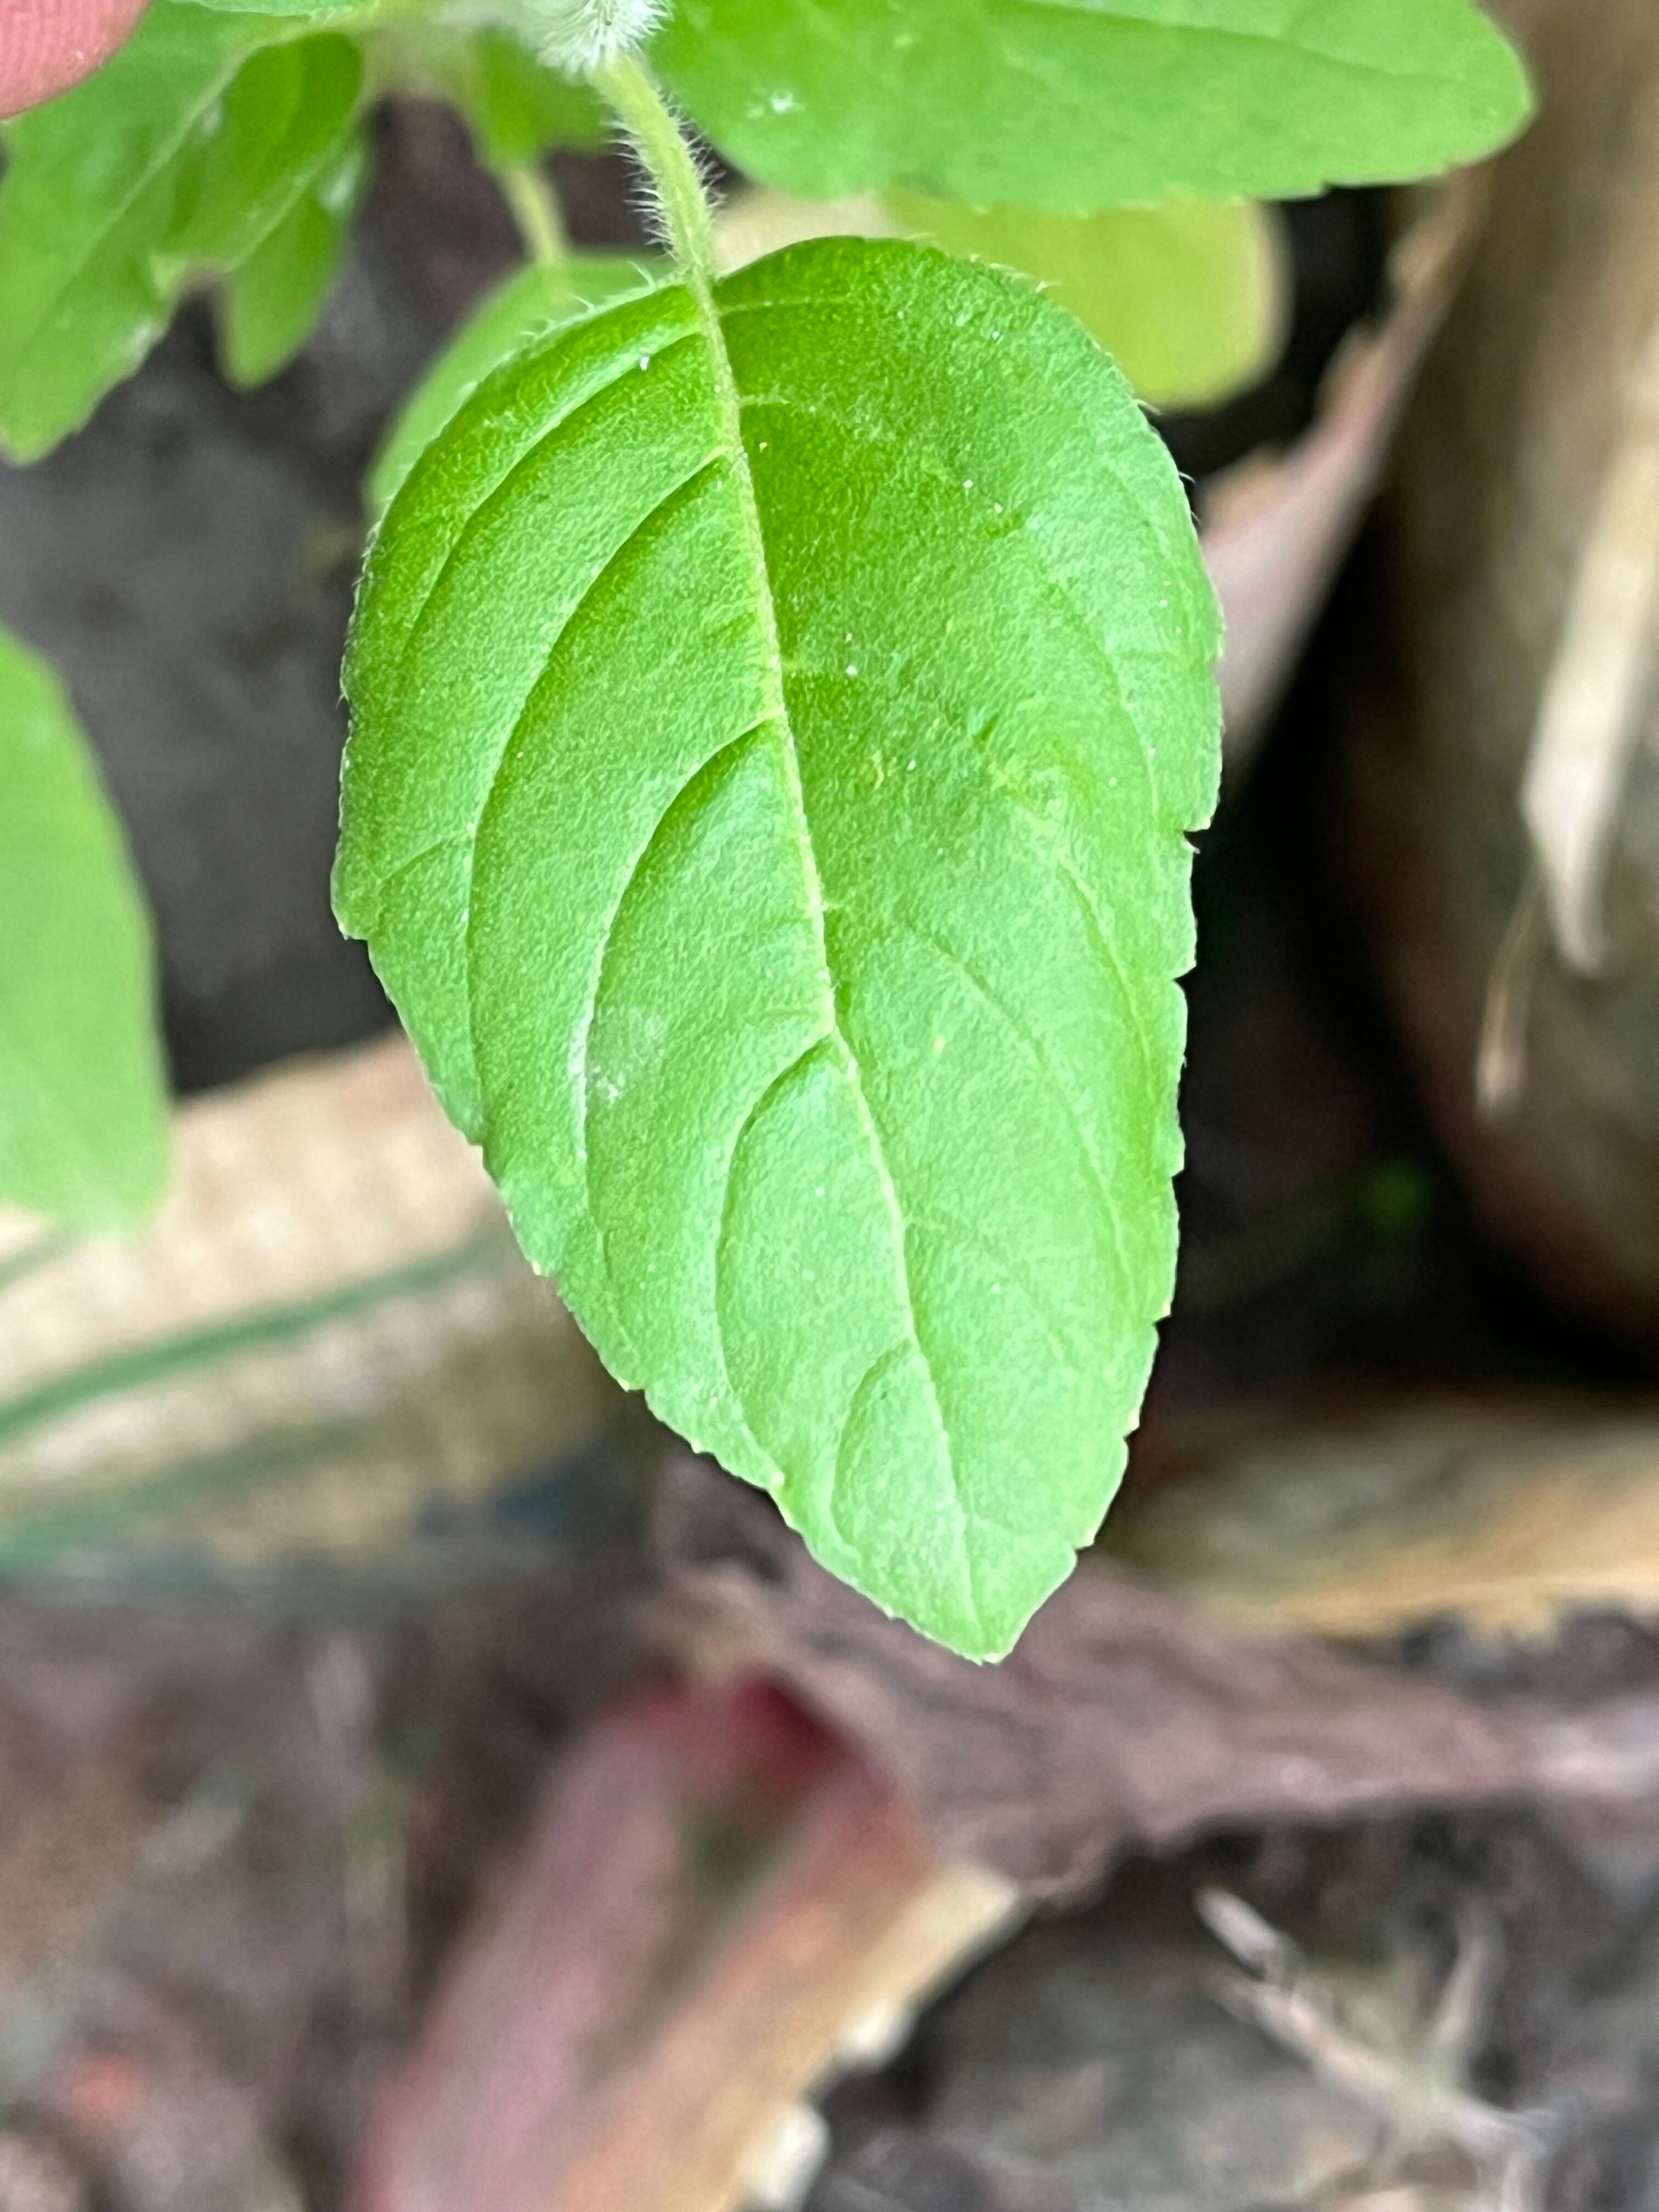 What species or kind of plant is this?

tulshi
